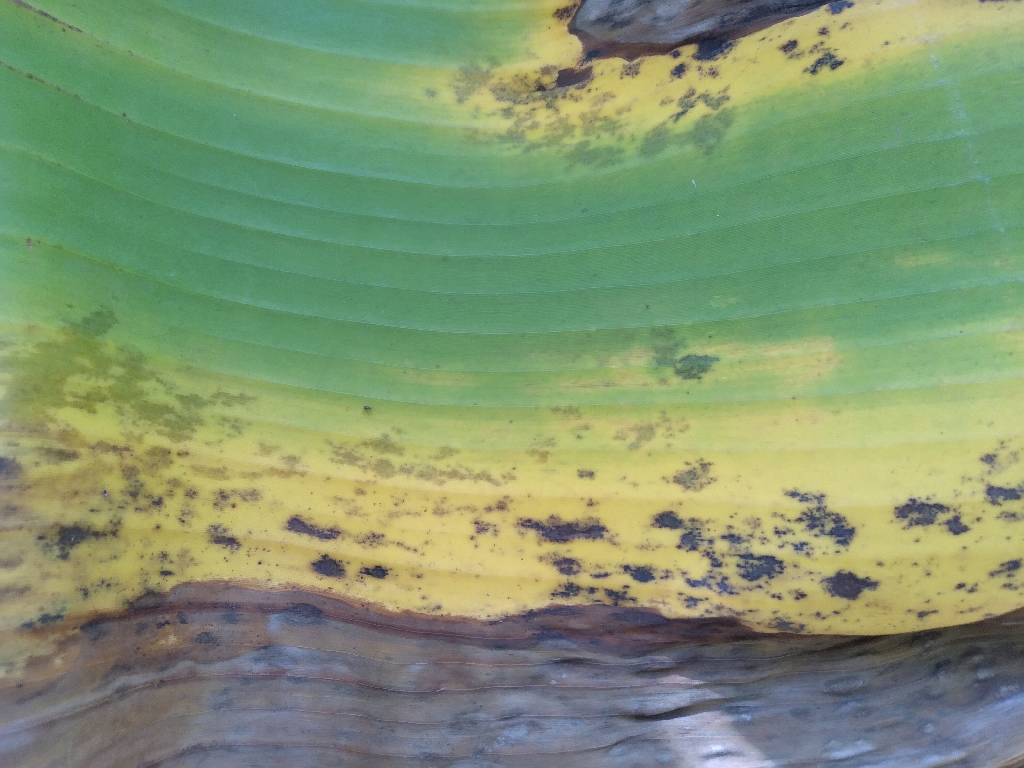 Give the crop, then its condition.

banana, black sigatoka
